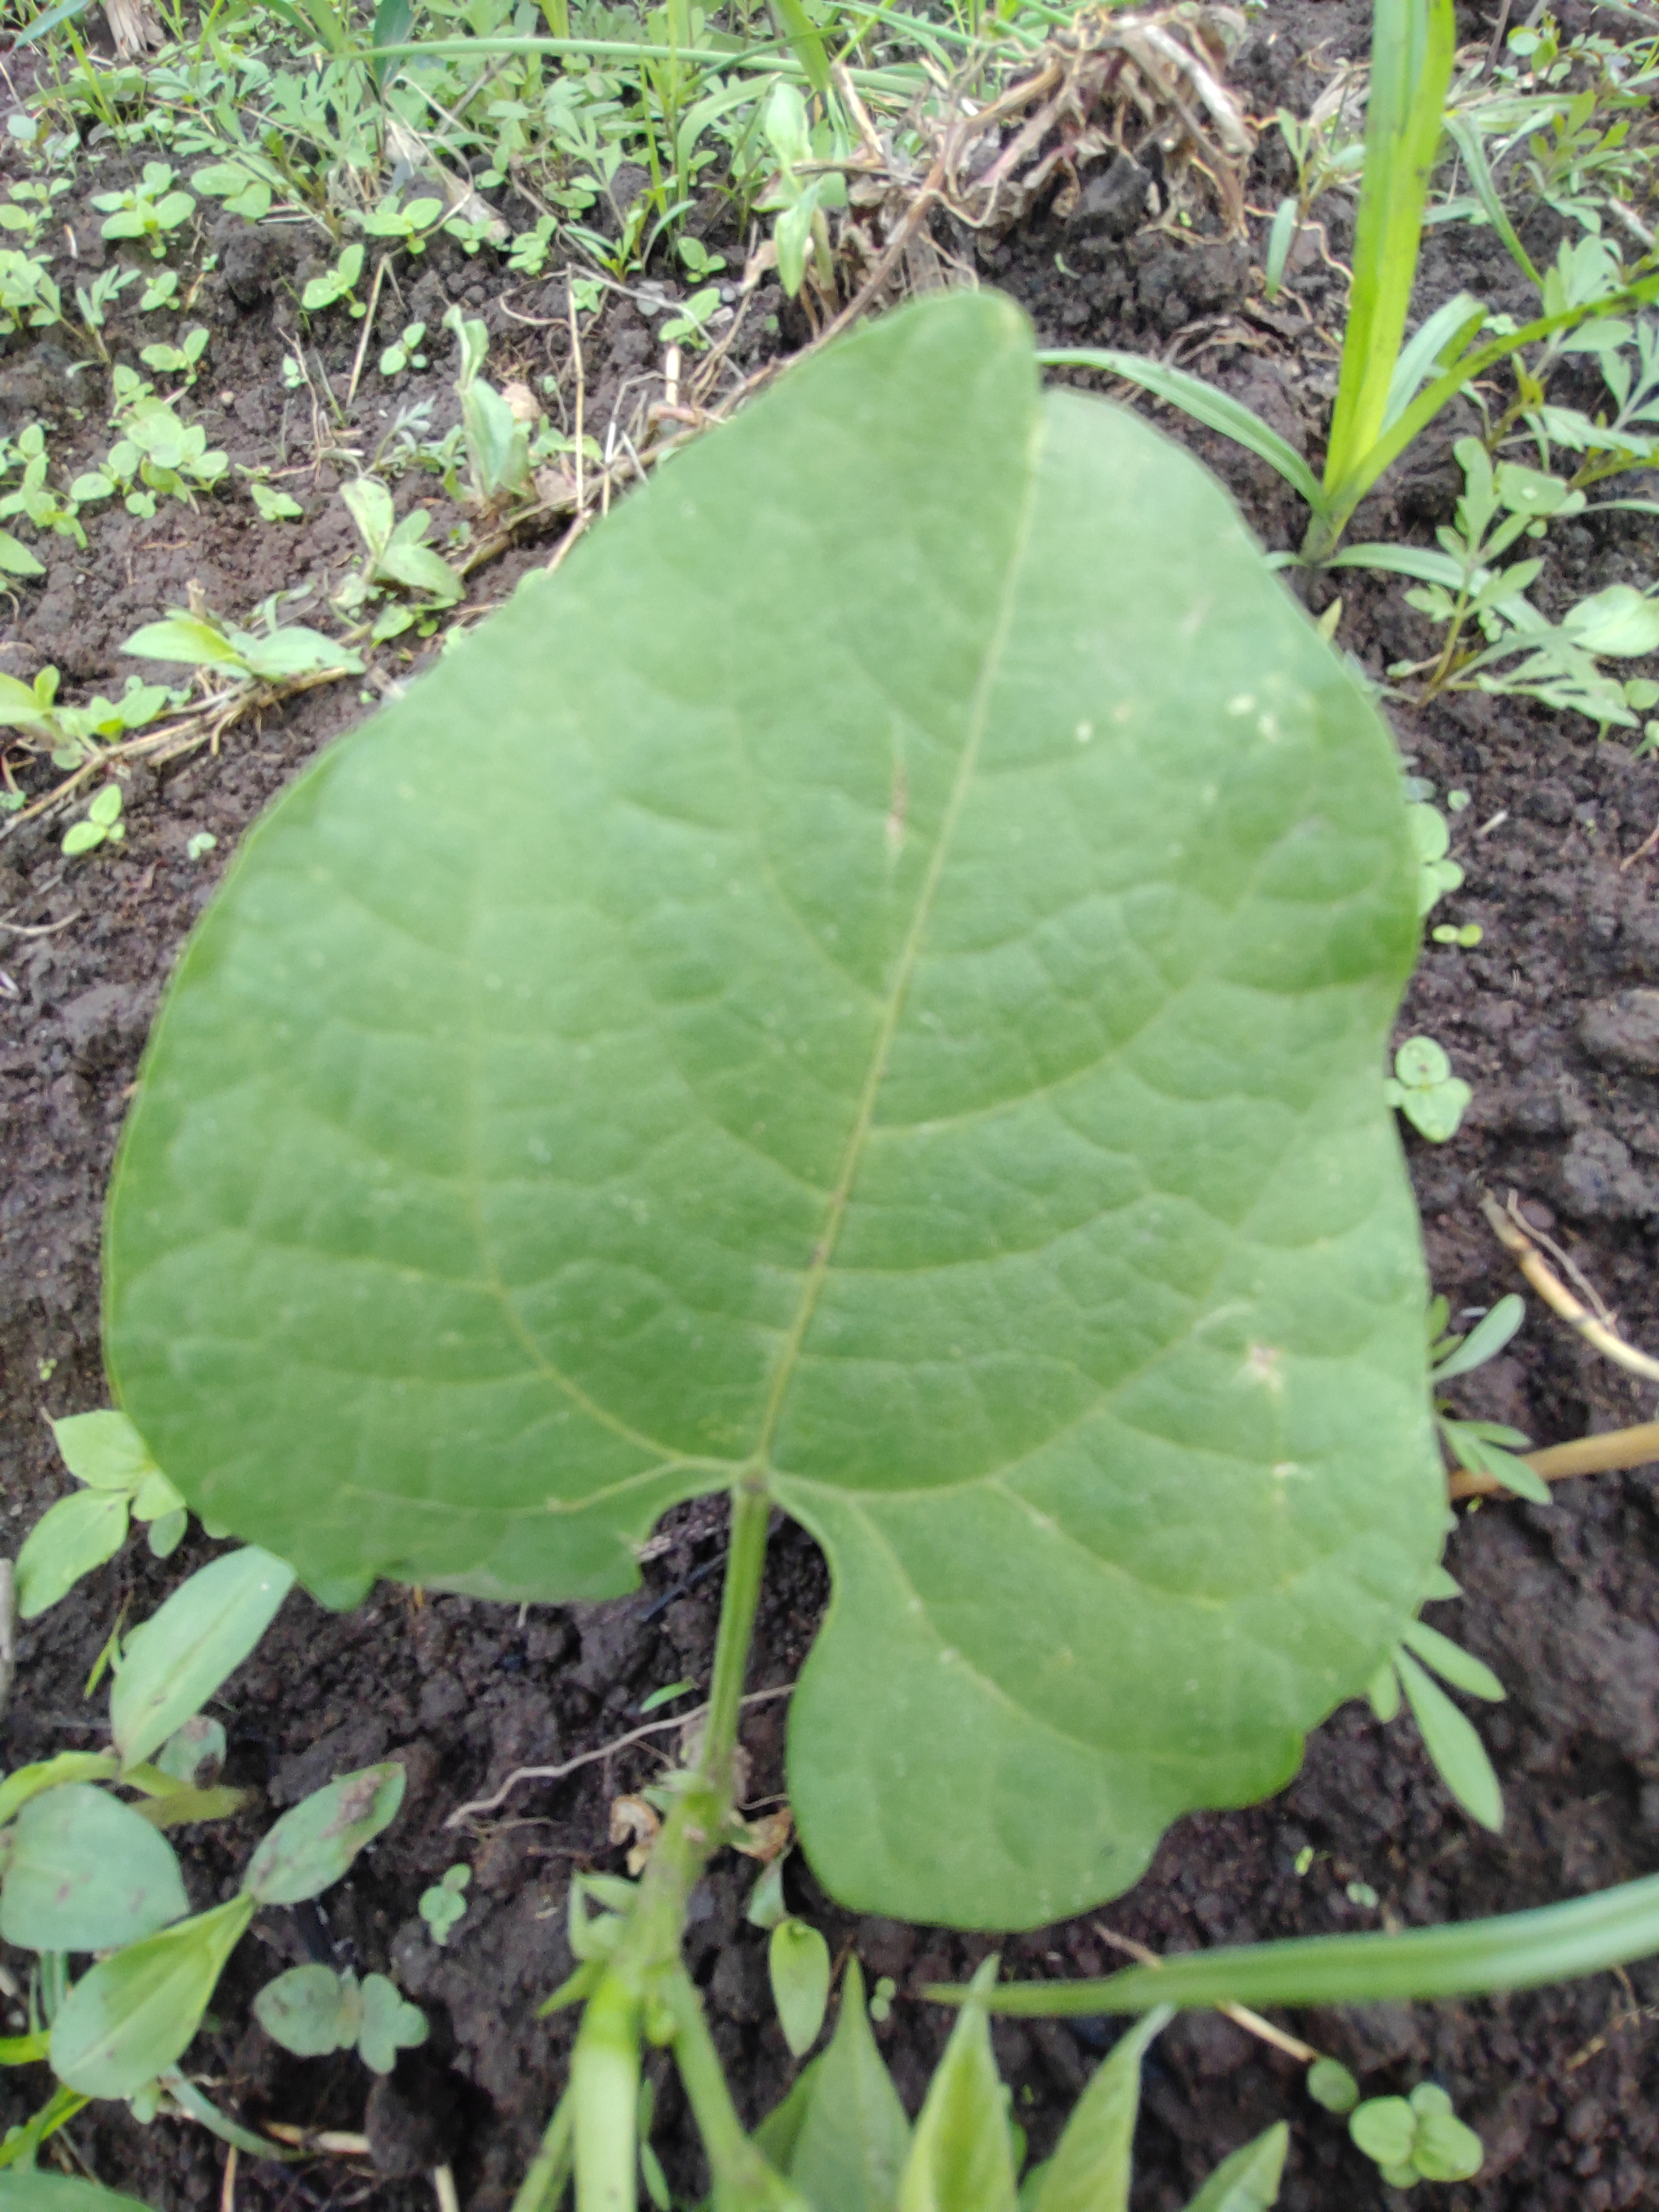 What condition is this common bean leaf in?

healthy
